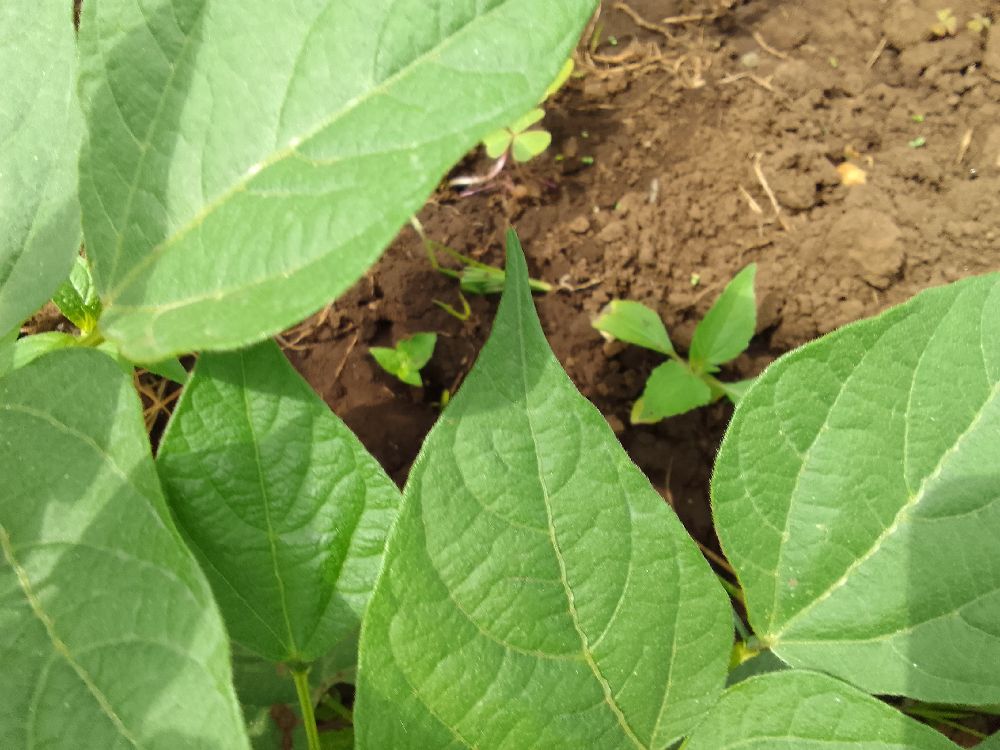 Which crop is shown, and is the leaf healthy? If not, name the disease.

common bean, healthy
